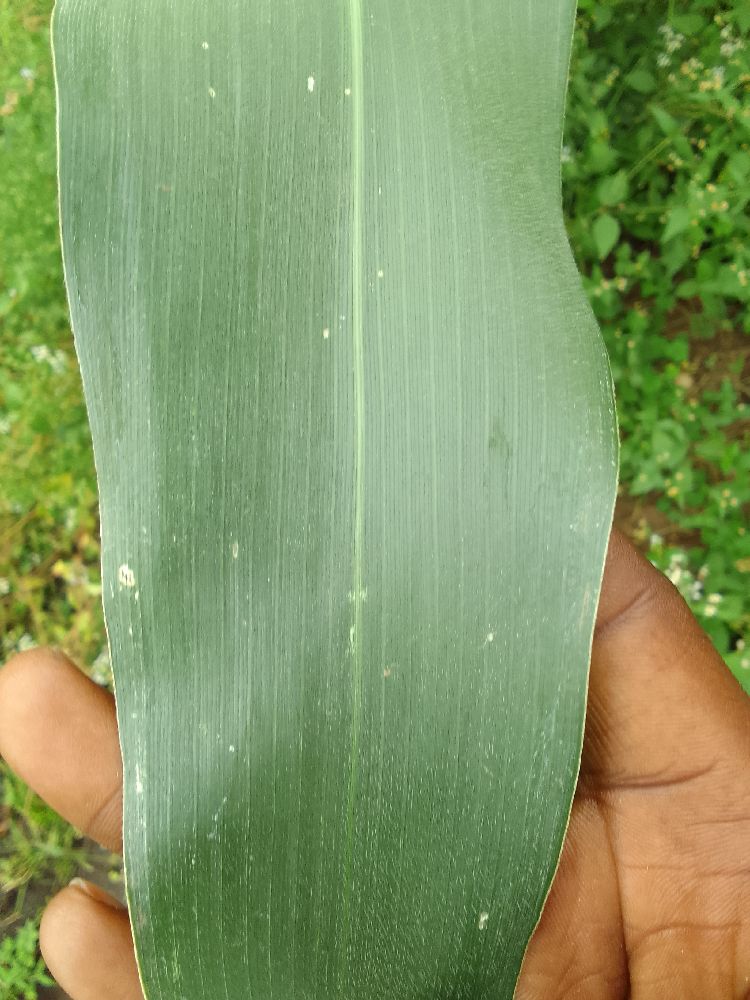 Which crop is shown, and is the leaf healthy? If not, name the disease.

maize, healthy
